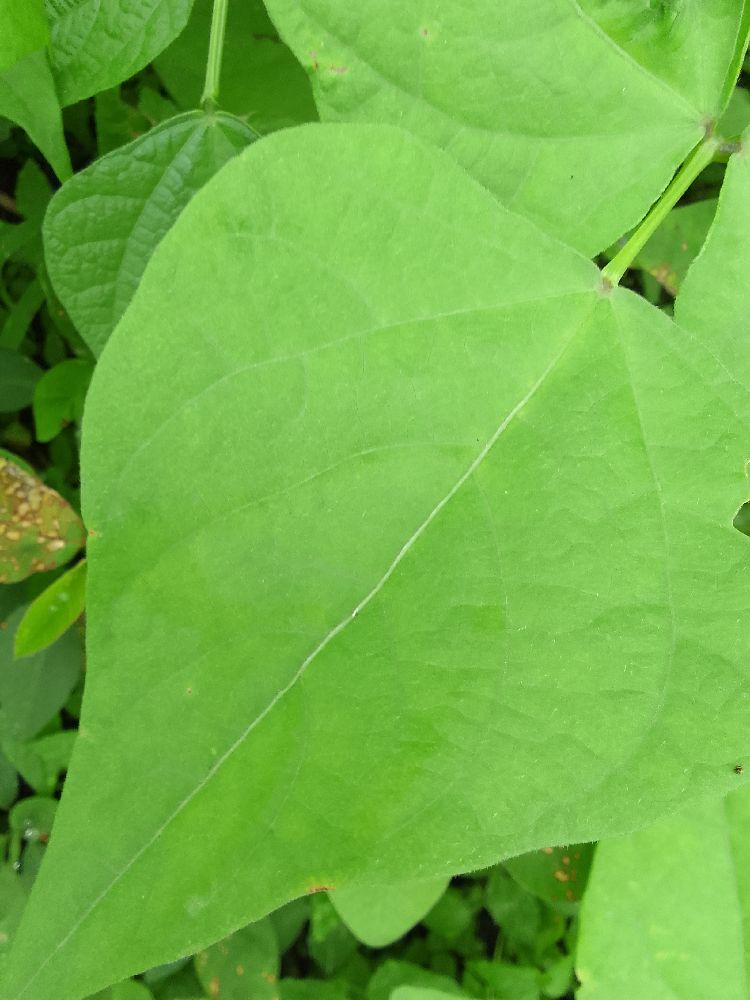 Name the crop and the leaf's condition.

common bean, healthy
